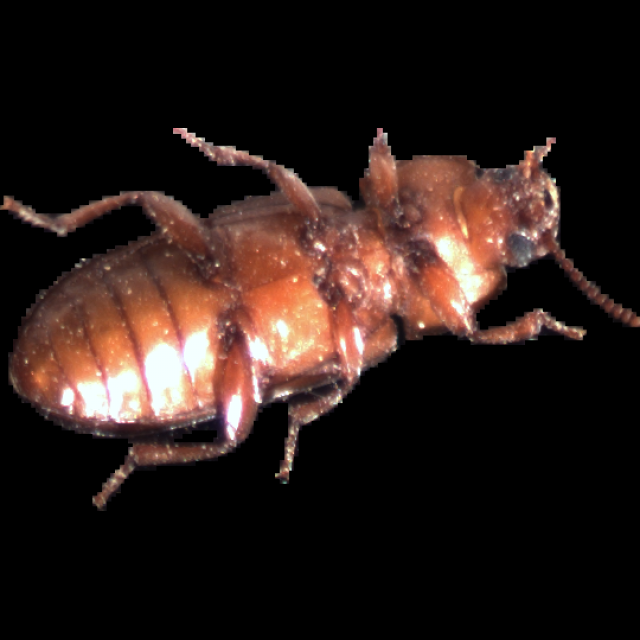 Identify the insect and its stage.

mealworm beetle
